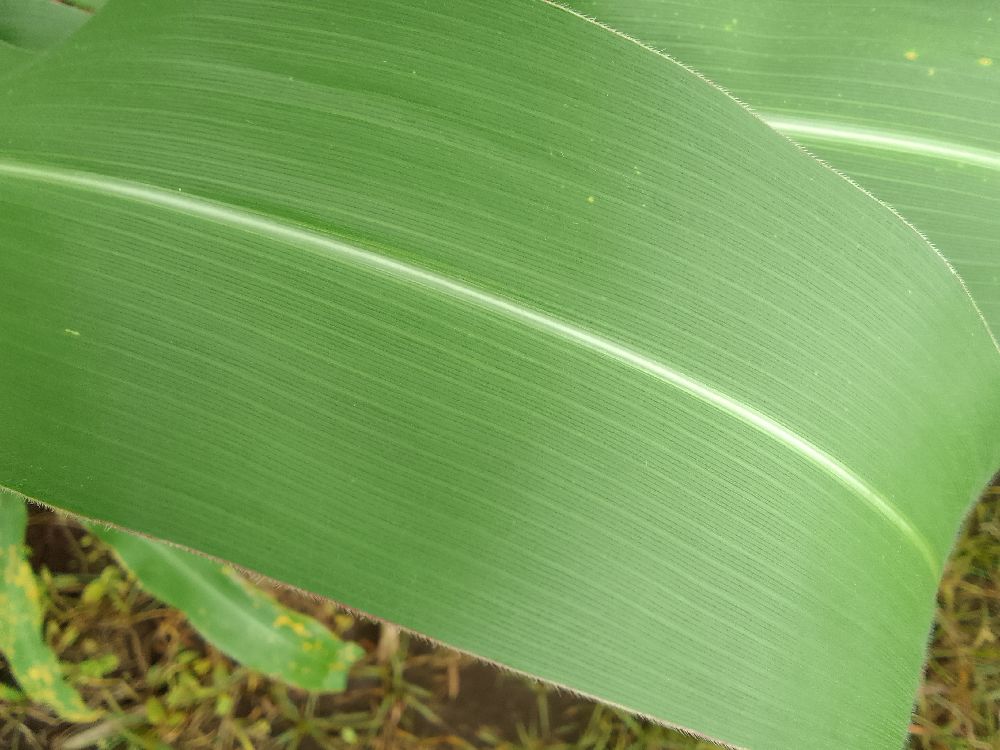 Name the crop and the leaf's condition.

maize, healthy
